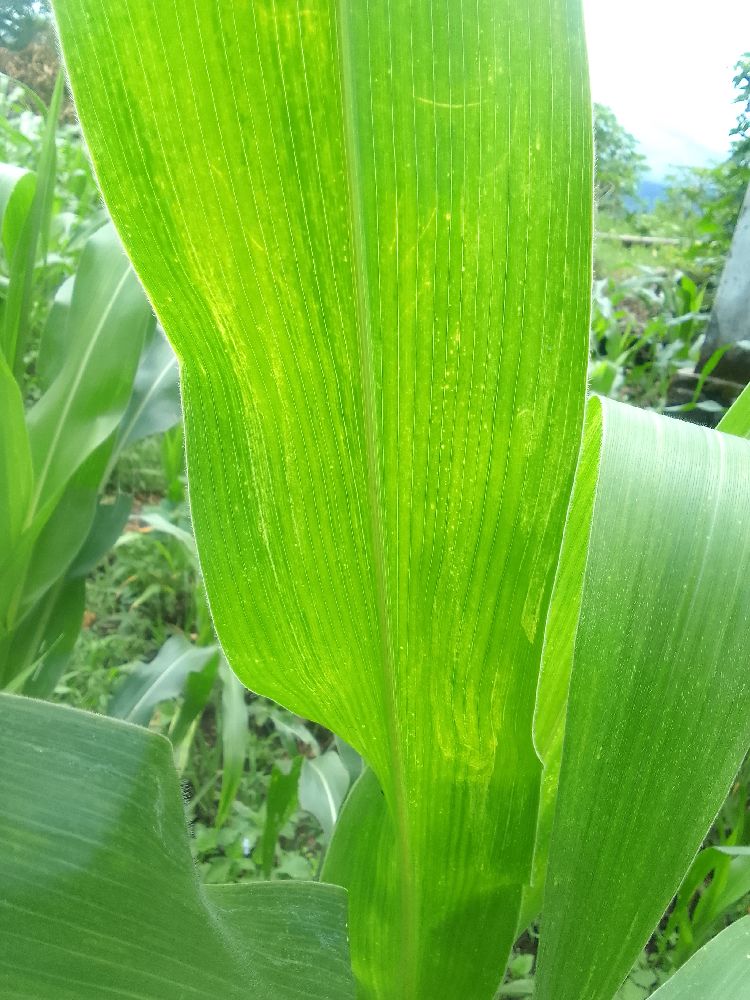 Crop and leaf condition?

maize, maize lethal necrosis
